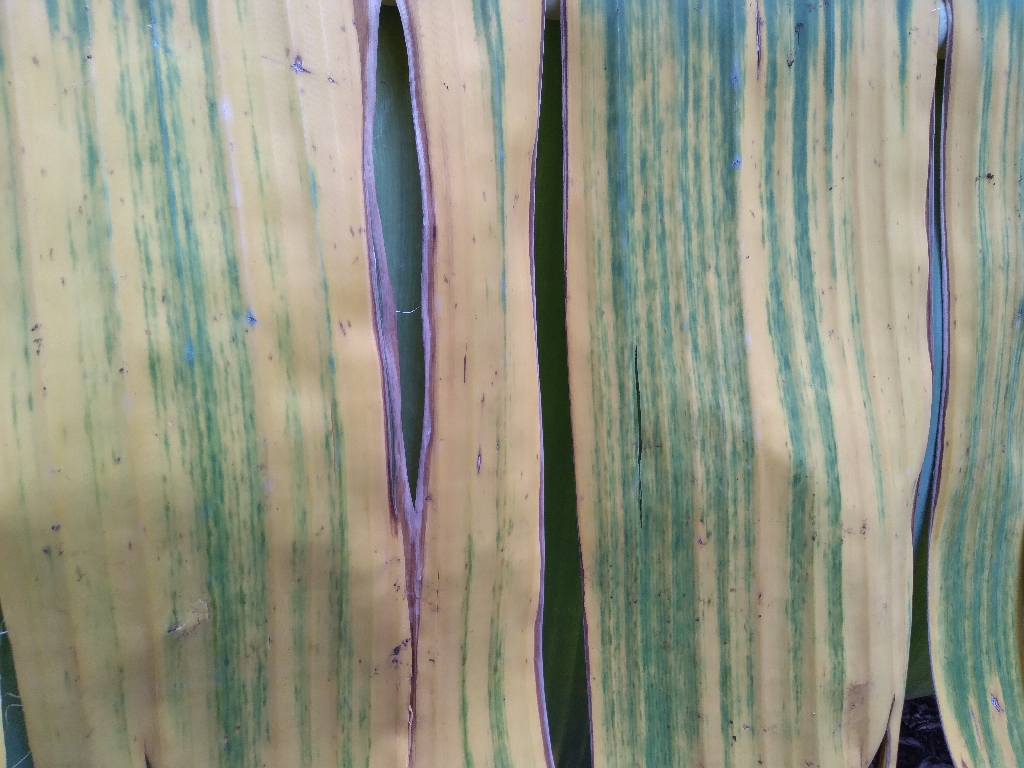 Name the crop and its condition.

banana, fusarium wilt race 1
